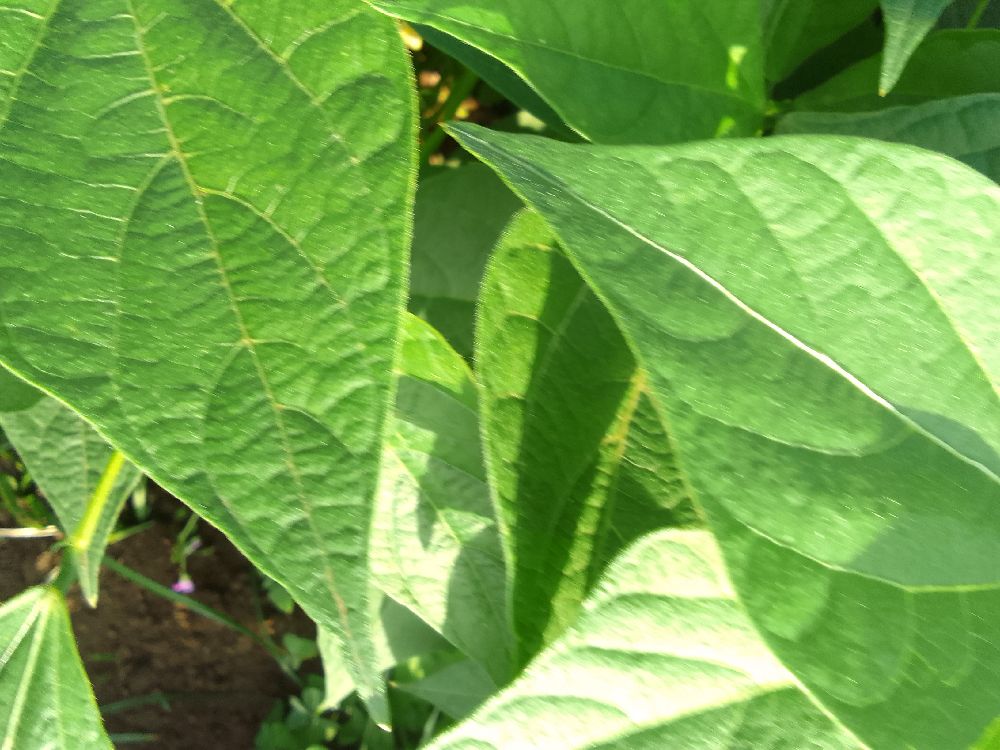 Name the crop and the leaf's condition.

common bean, healthy
